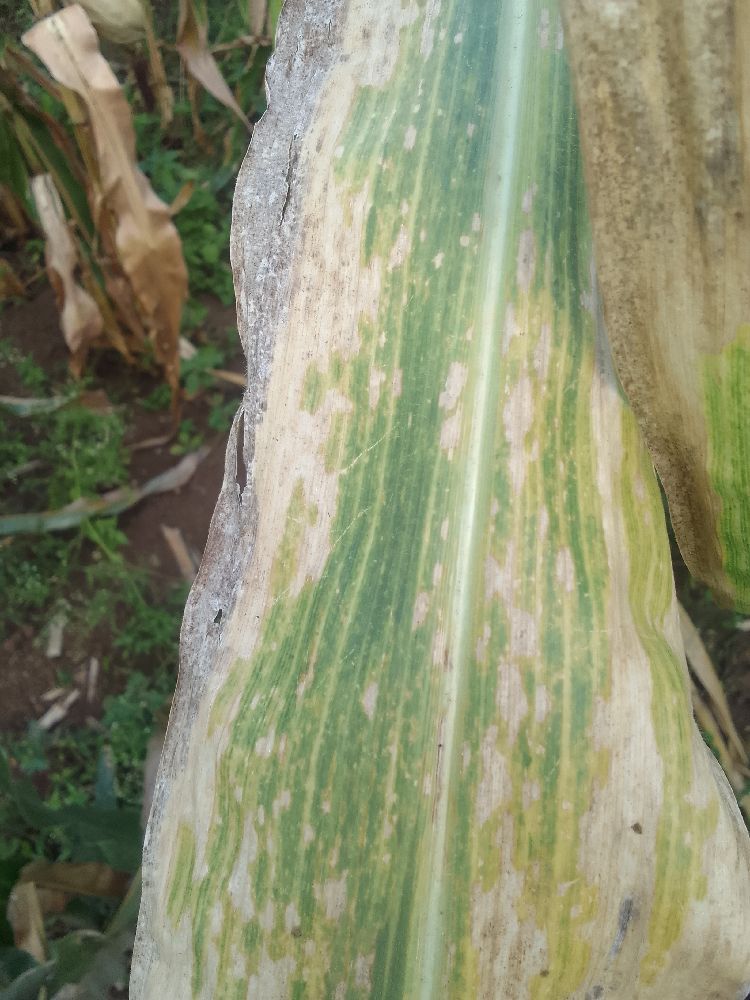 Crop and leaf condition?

maize, maize lethal necrosis
